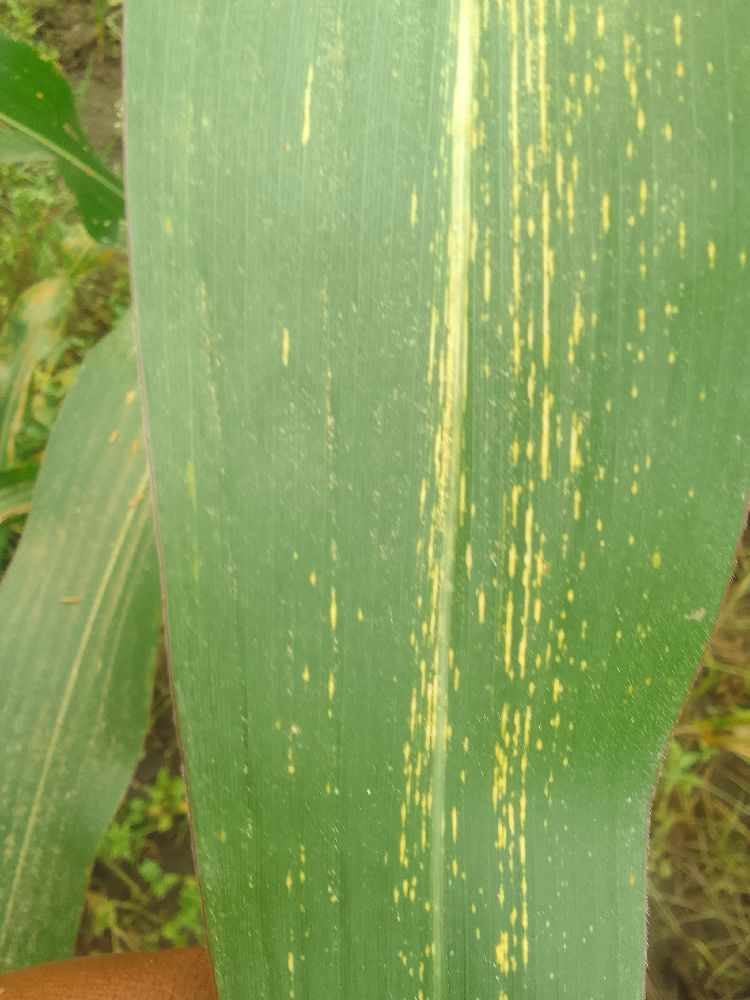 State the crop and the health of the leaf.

maize, maize streak virus
